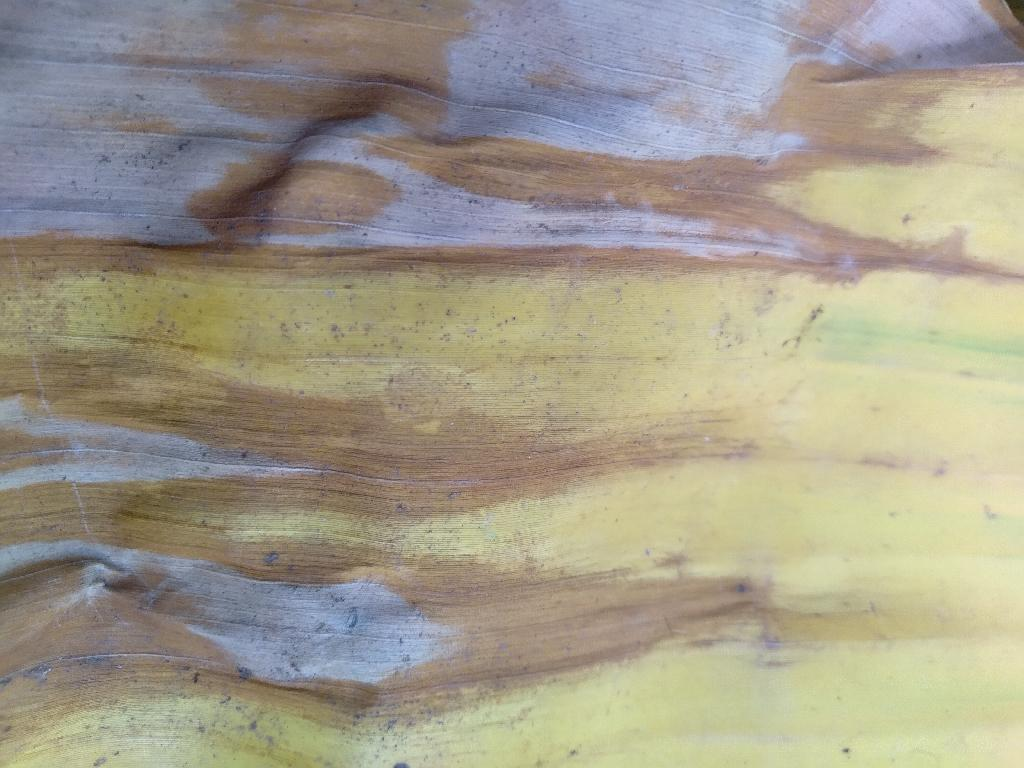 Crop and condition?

banana, fusarium wilt race 1
